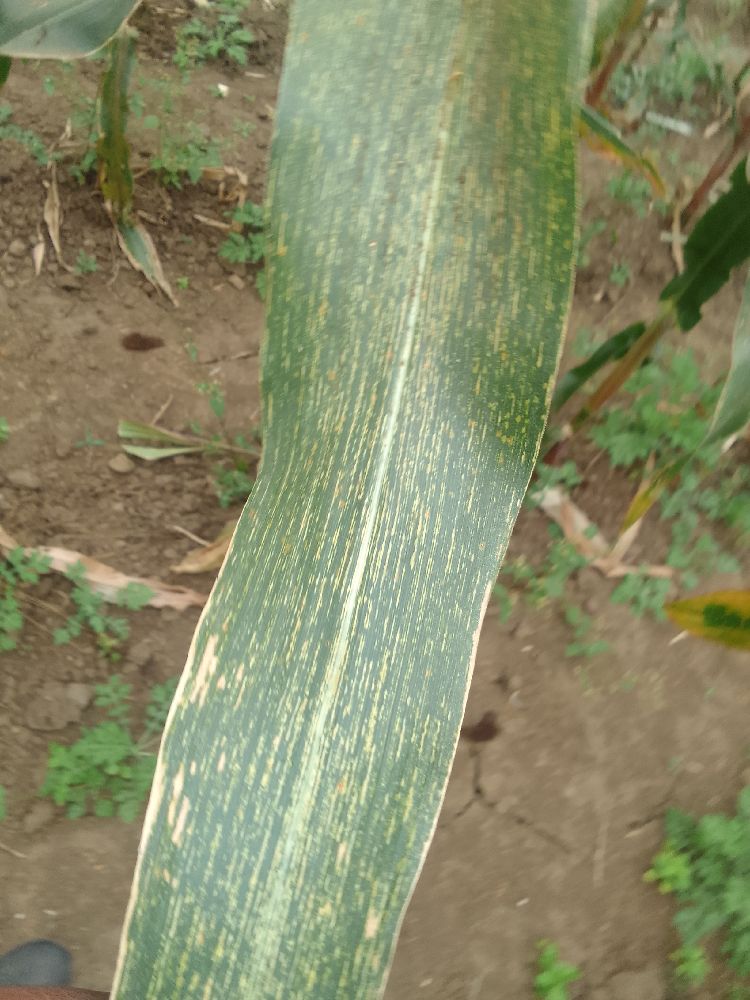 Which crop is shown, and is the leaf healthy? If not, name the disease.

maize, maize streak virus
